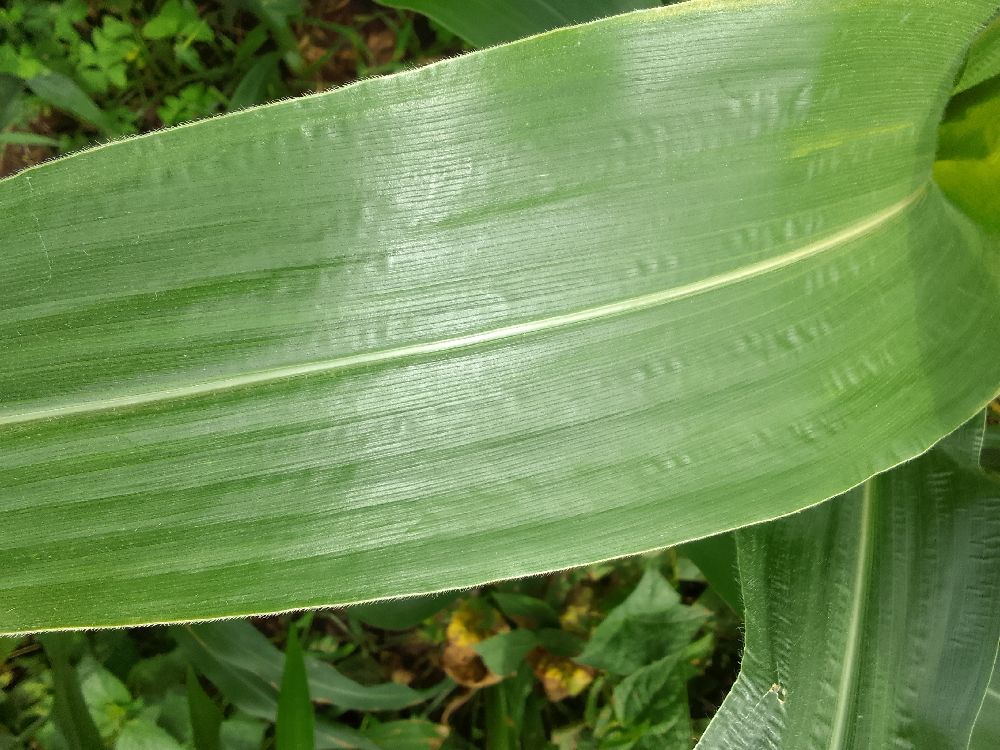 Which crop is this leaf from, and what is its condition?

maize, healthy
